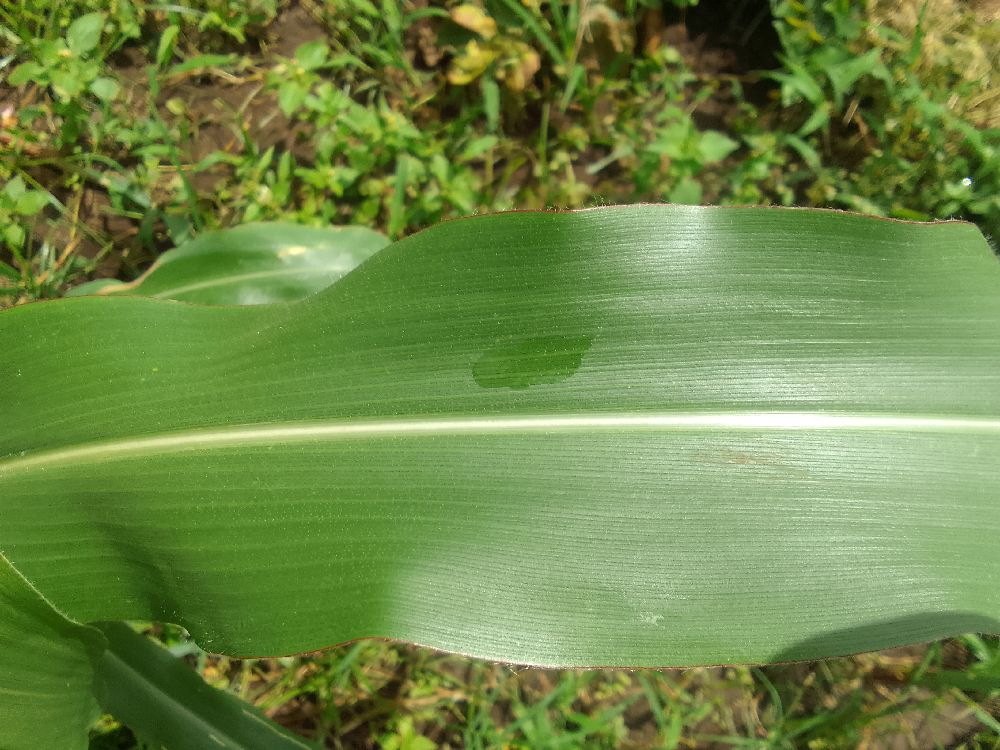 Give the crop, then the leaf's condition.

maize, healthy
